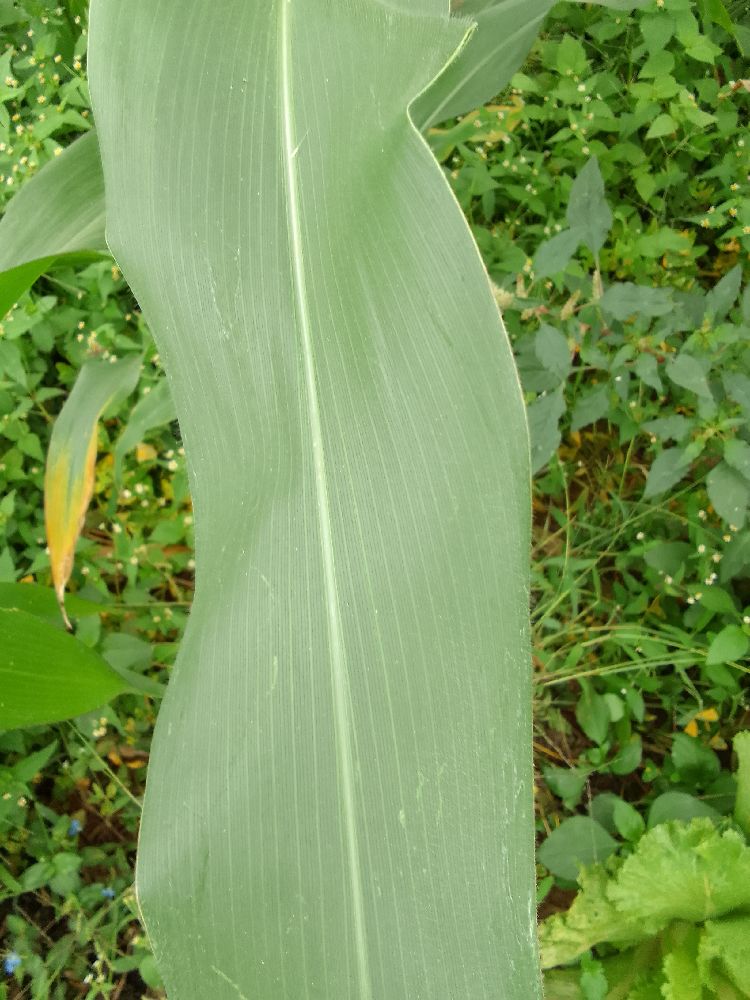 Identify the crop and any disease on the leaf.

maize, healthy
